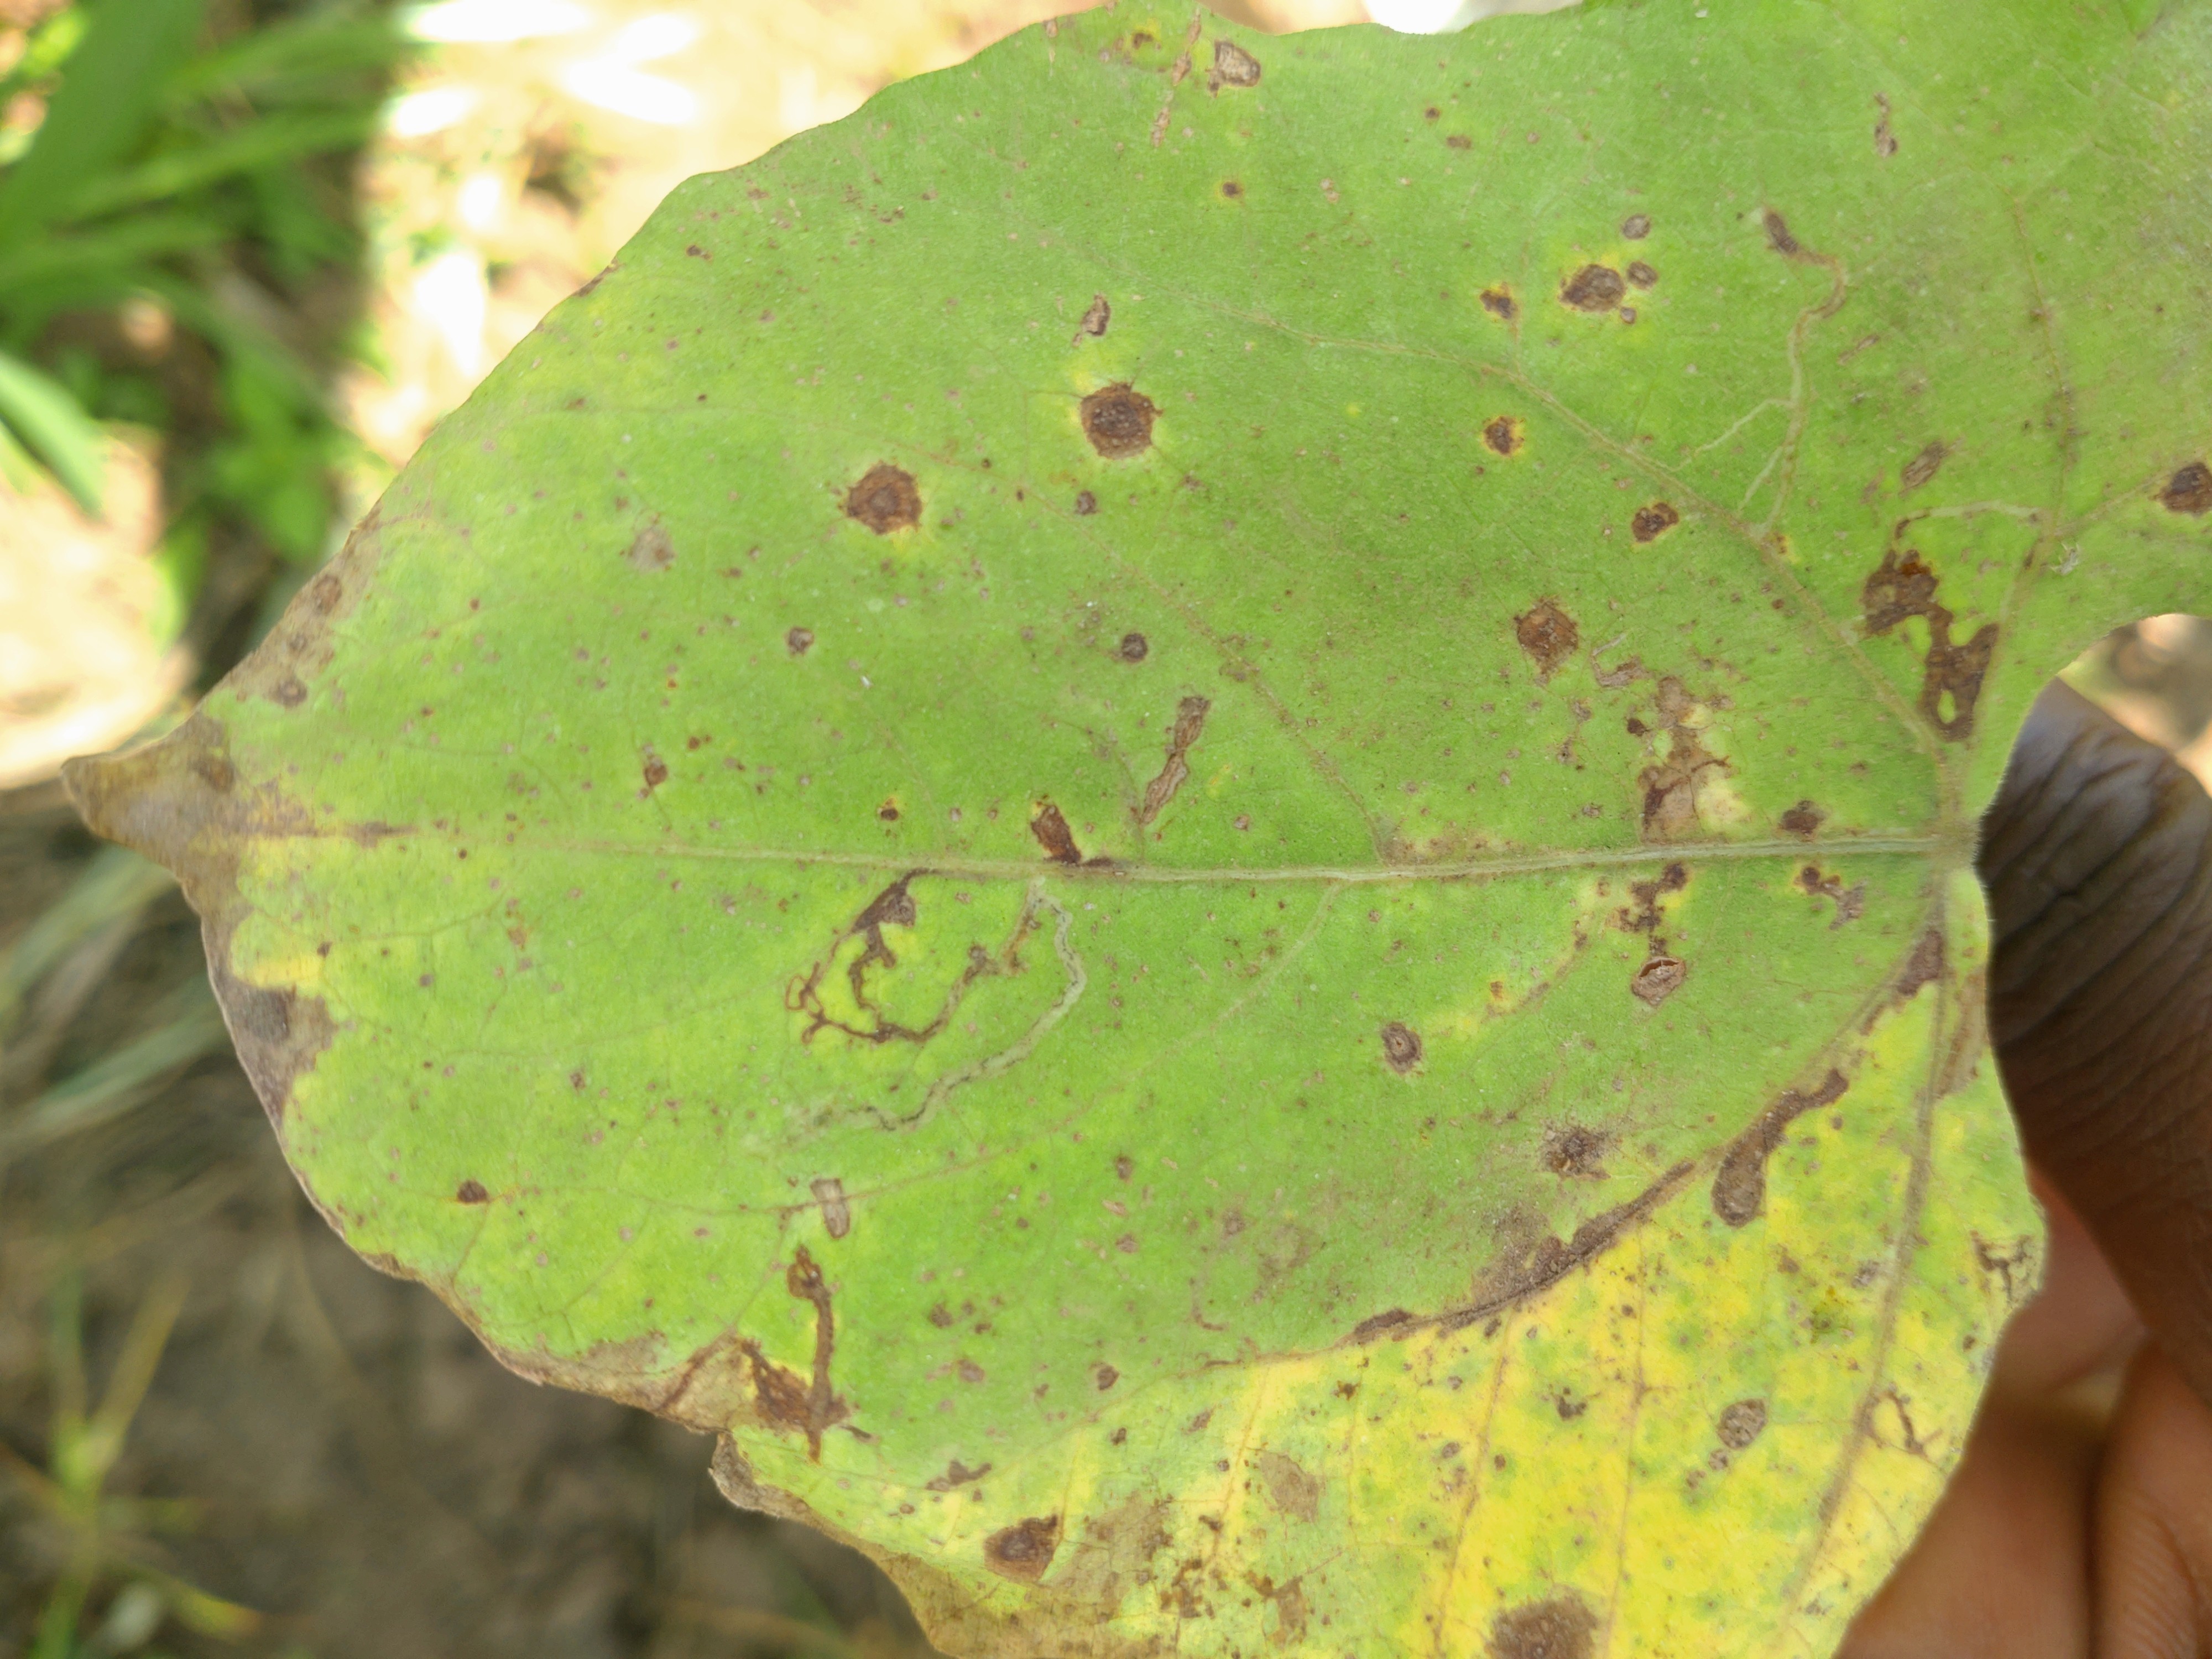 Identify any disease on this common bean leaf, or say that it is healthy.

anthracnose
